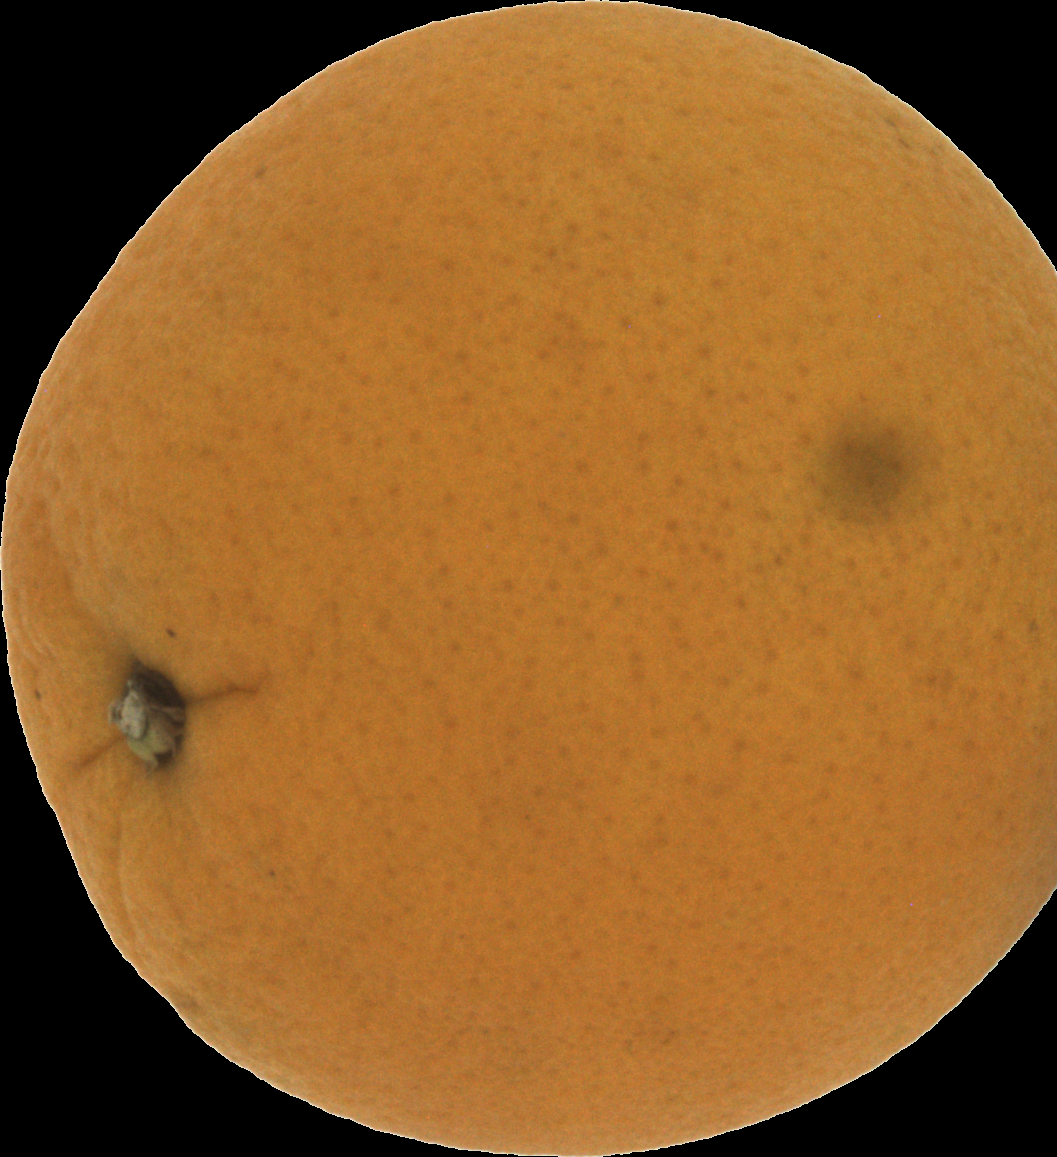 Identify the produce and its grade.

orange, good
